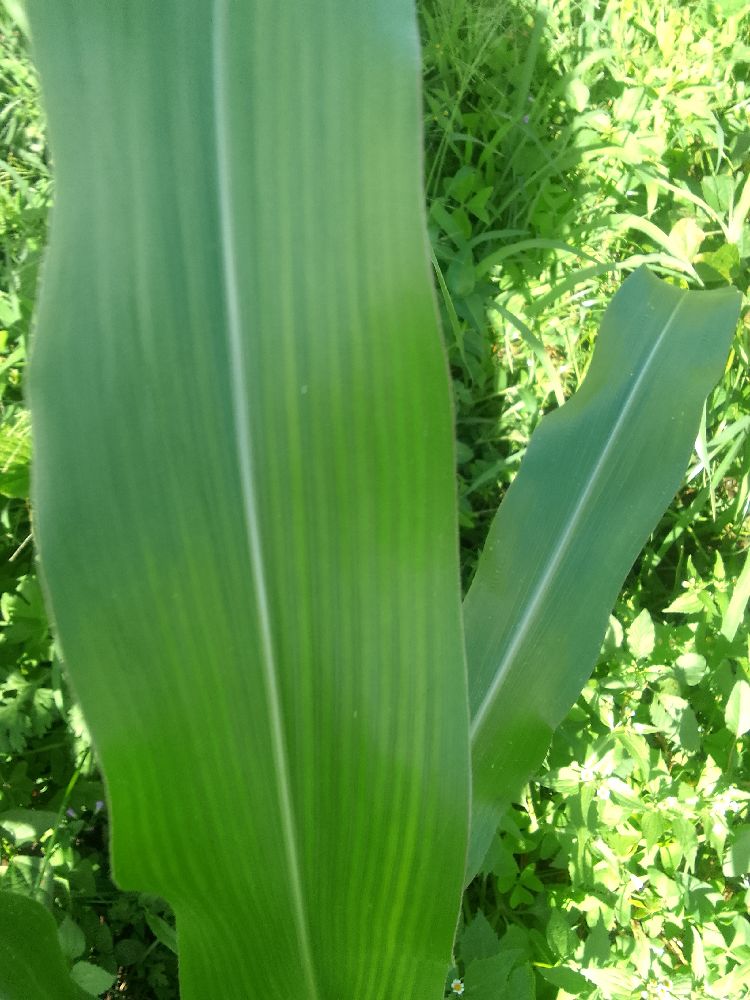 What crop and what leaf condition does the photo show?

maize, healthy
